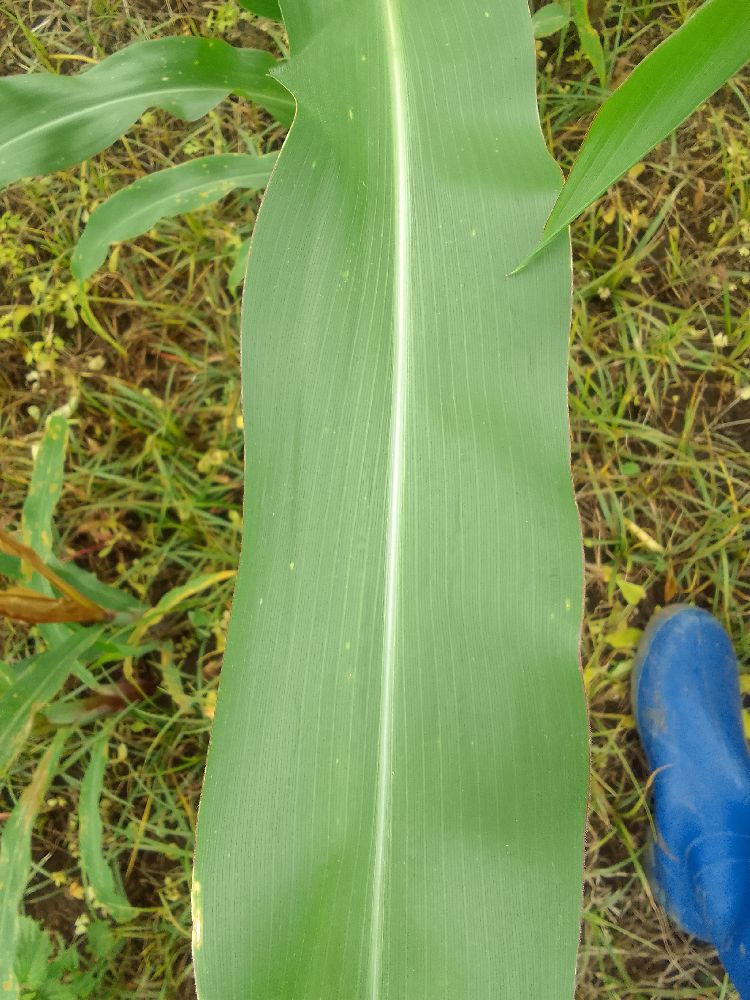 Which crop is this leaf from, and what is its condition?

maize, healthy
